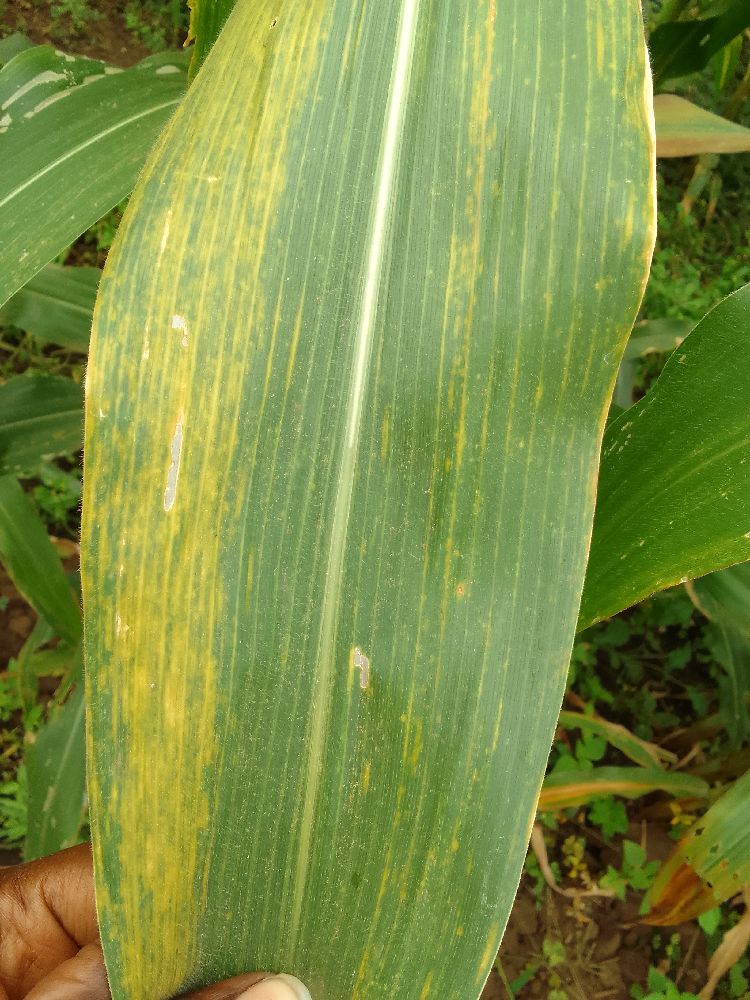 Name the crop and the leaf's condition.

maize, maize lethal necrosis
